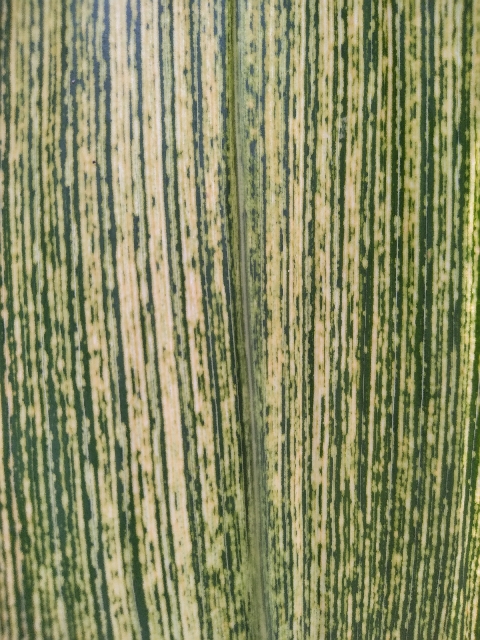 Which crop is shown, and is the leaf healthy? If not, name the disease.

maize, maize streak virus
